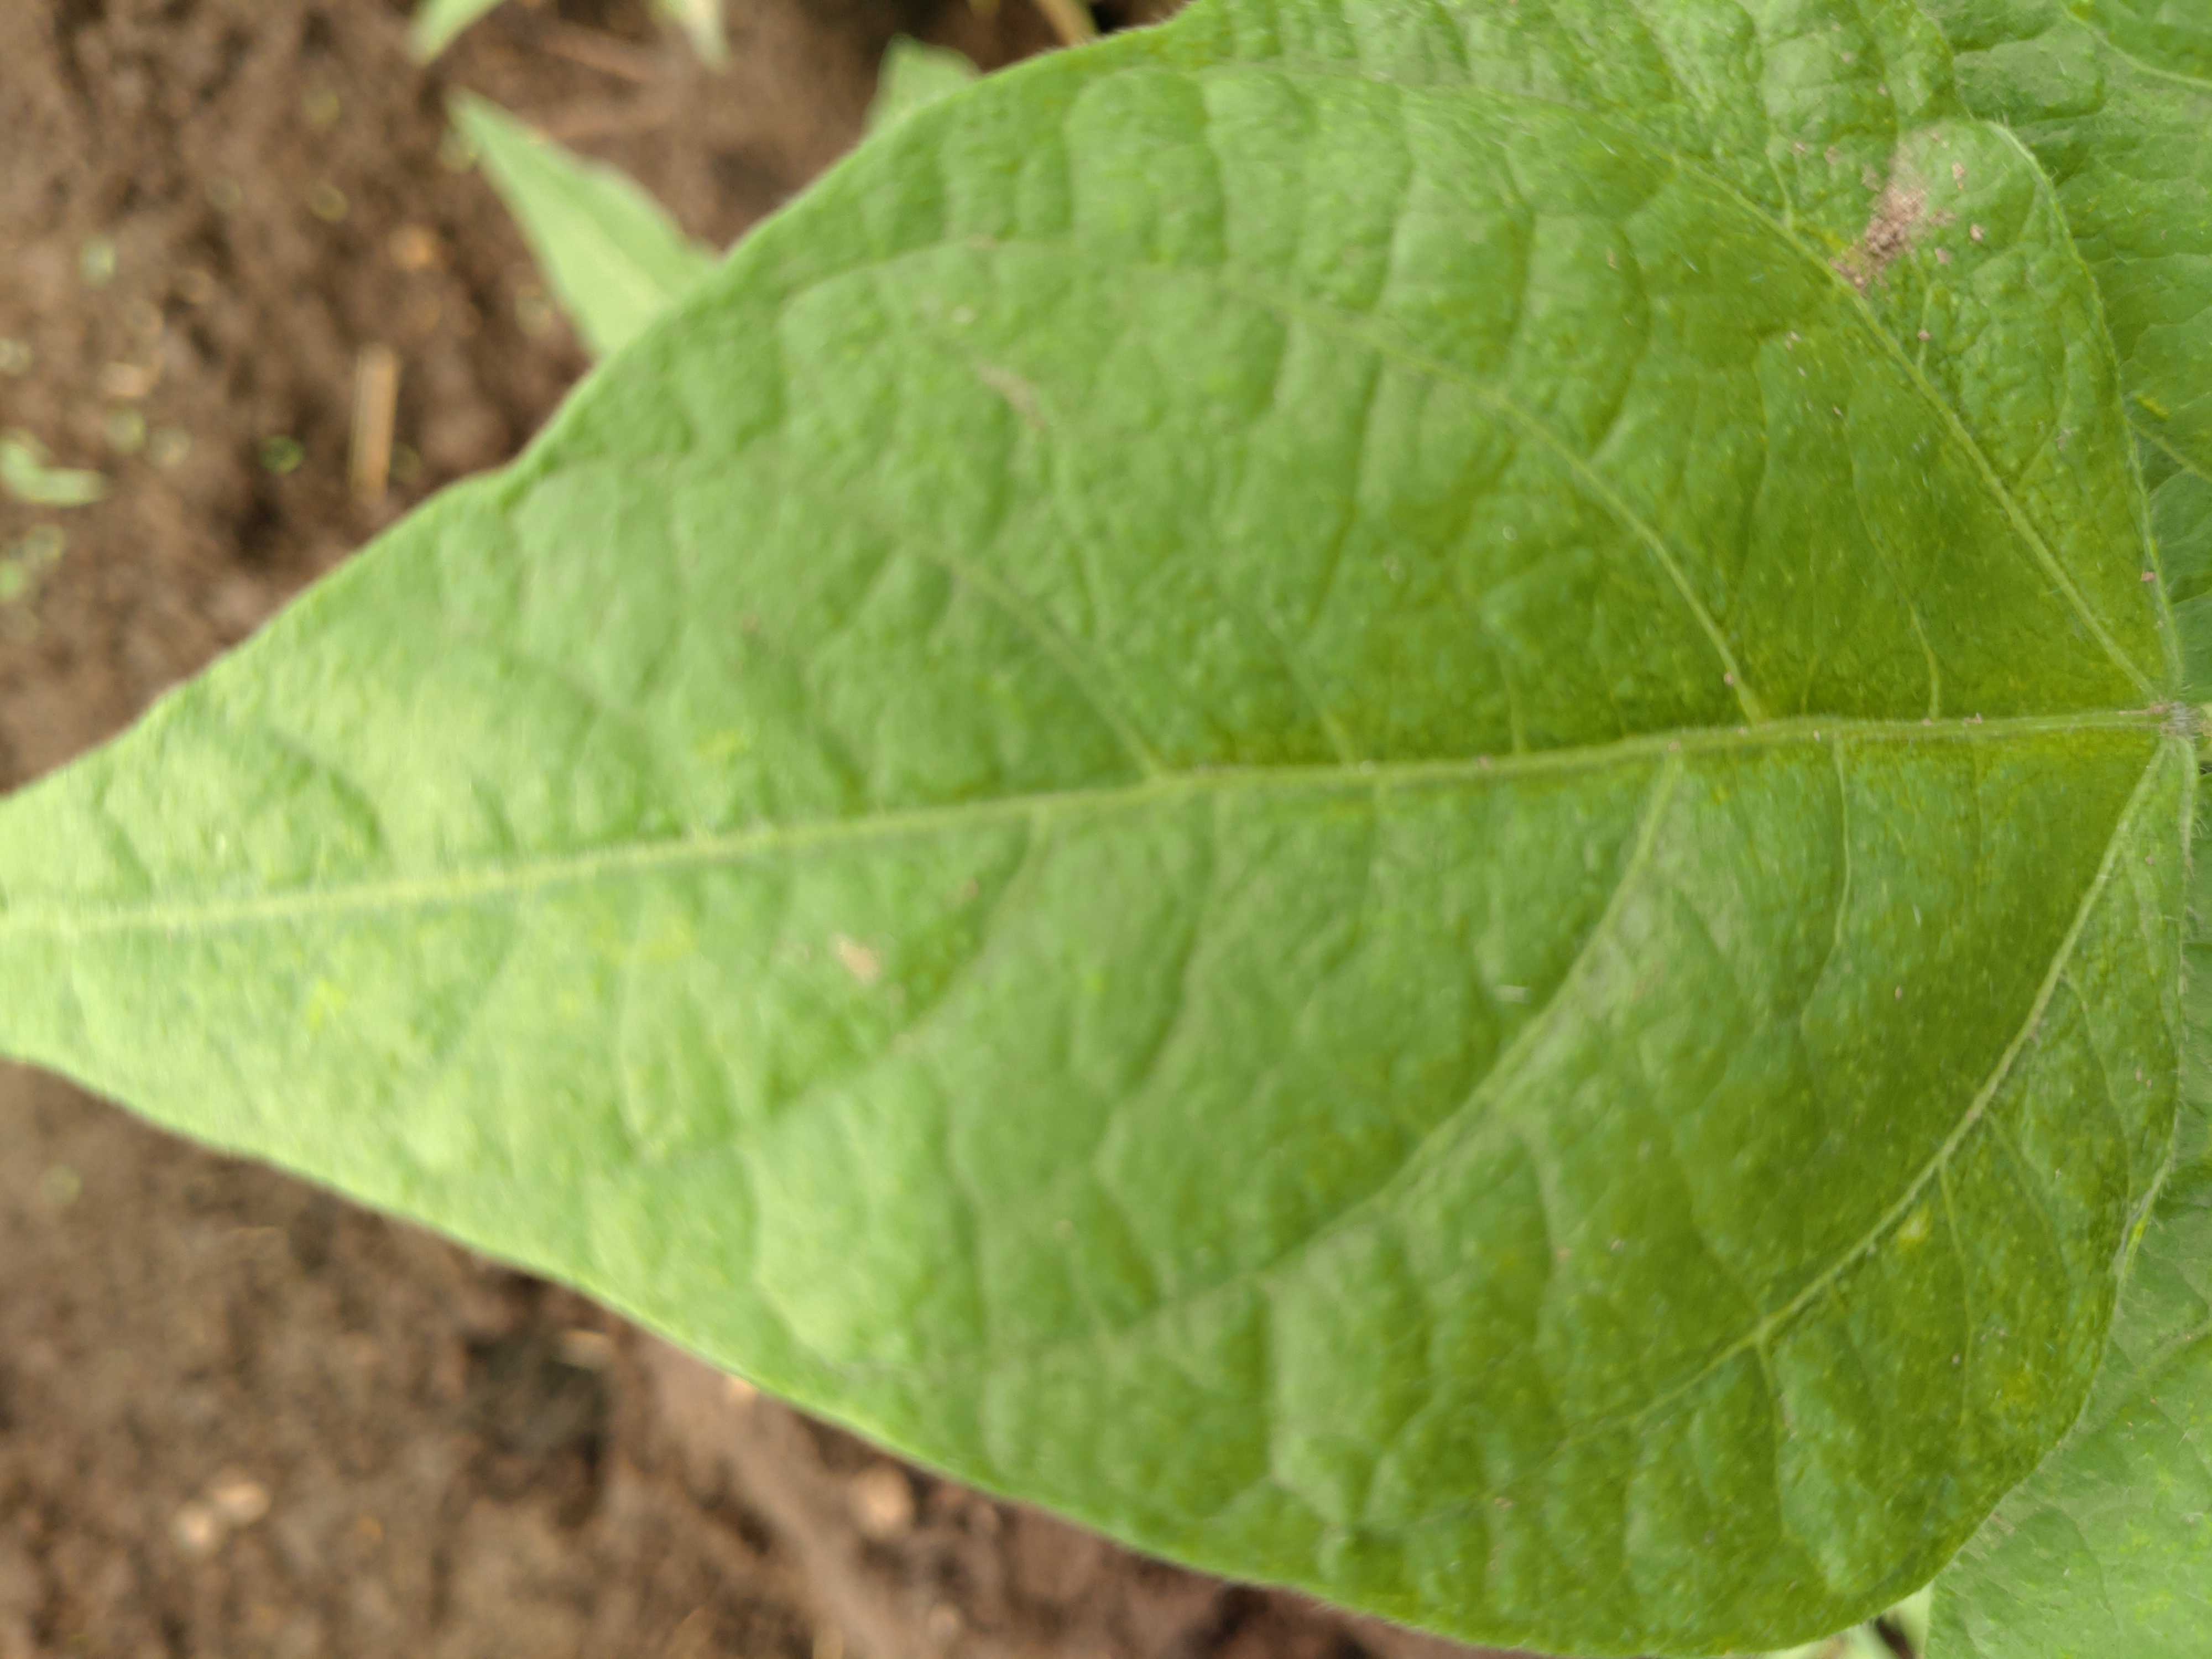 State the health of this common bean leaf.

healthy
